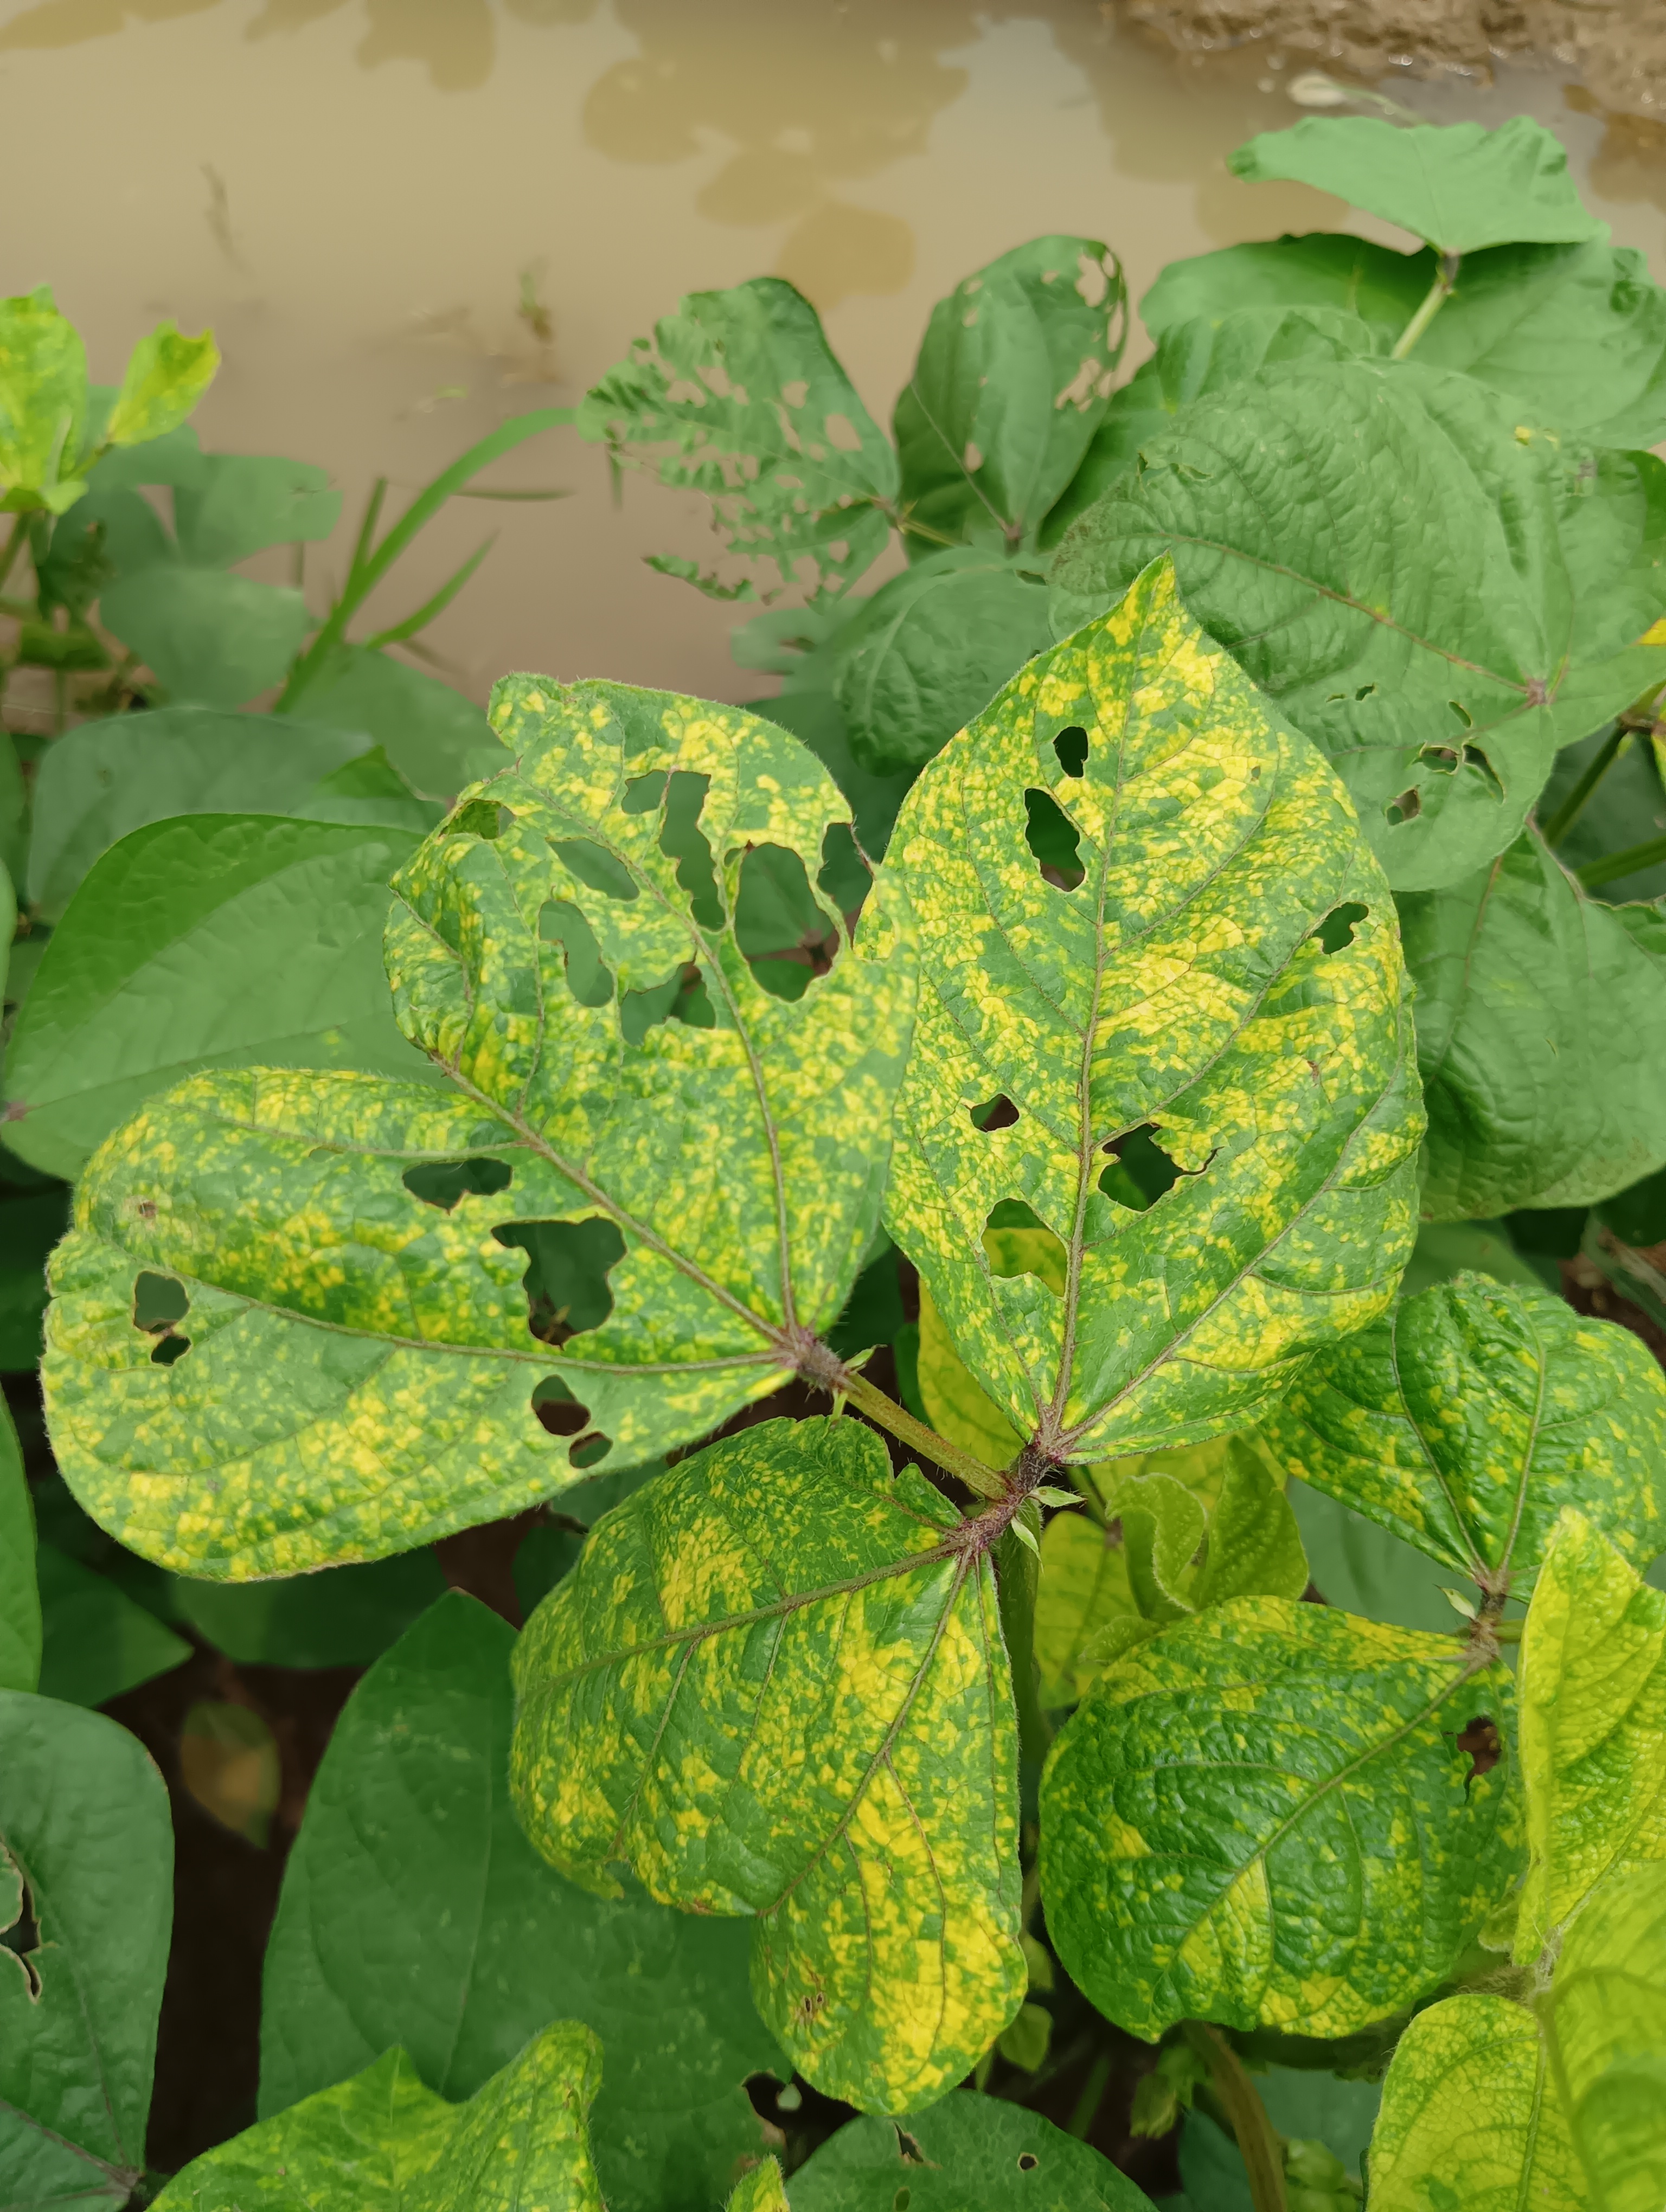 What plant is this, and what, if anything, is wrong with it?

mungbean, yellow mosaic
